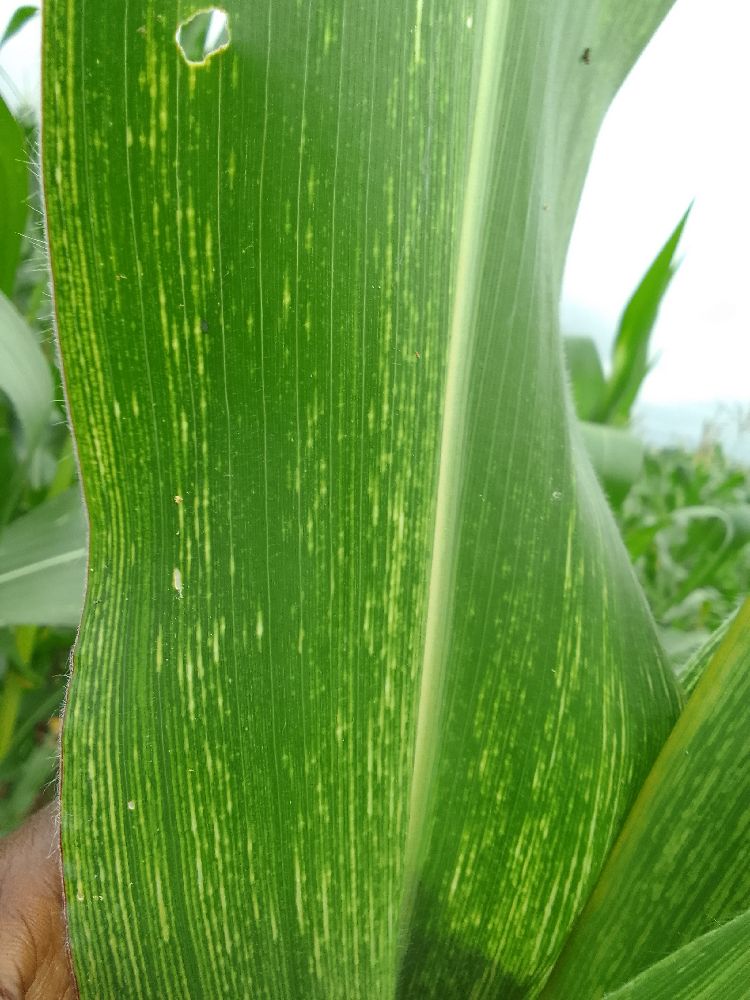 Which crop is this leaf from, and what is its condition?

maize, maize streak virus
